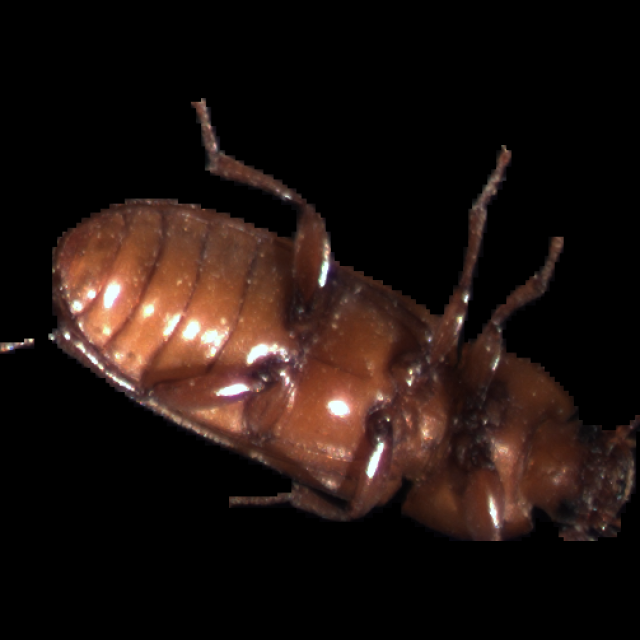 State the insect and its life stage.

mealworm beetle
